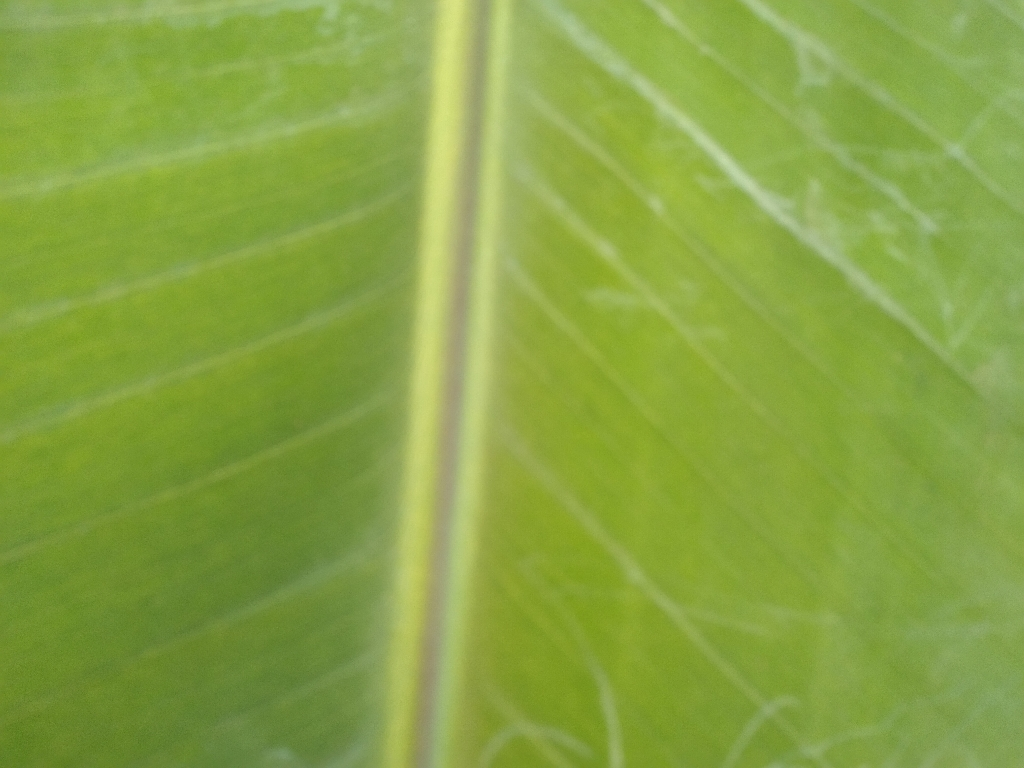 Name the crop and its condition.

banana, healthy
